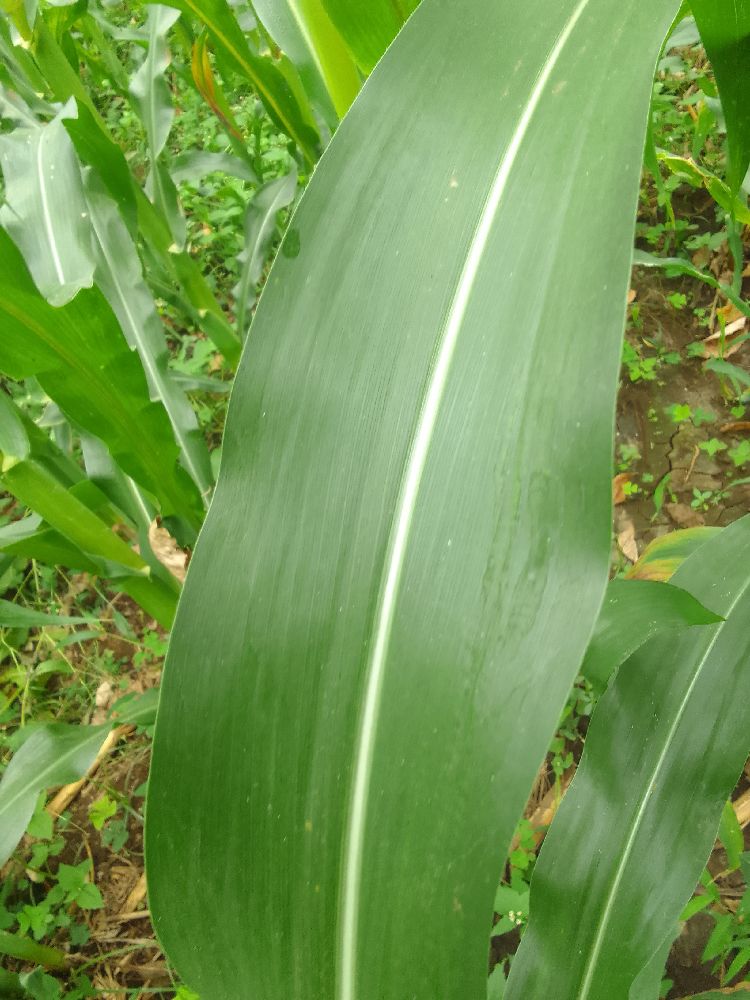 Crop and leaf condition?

maize, healthy
